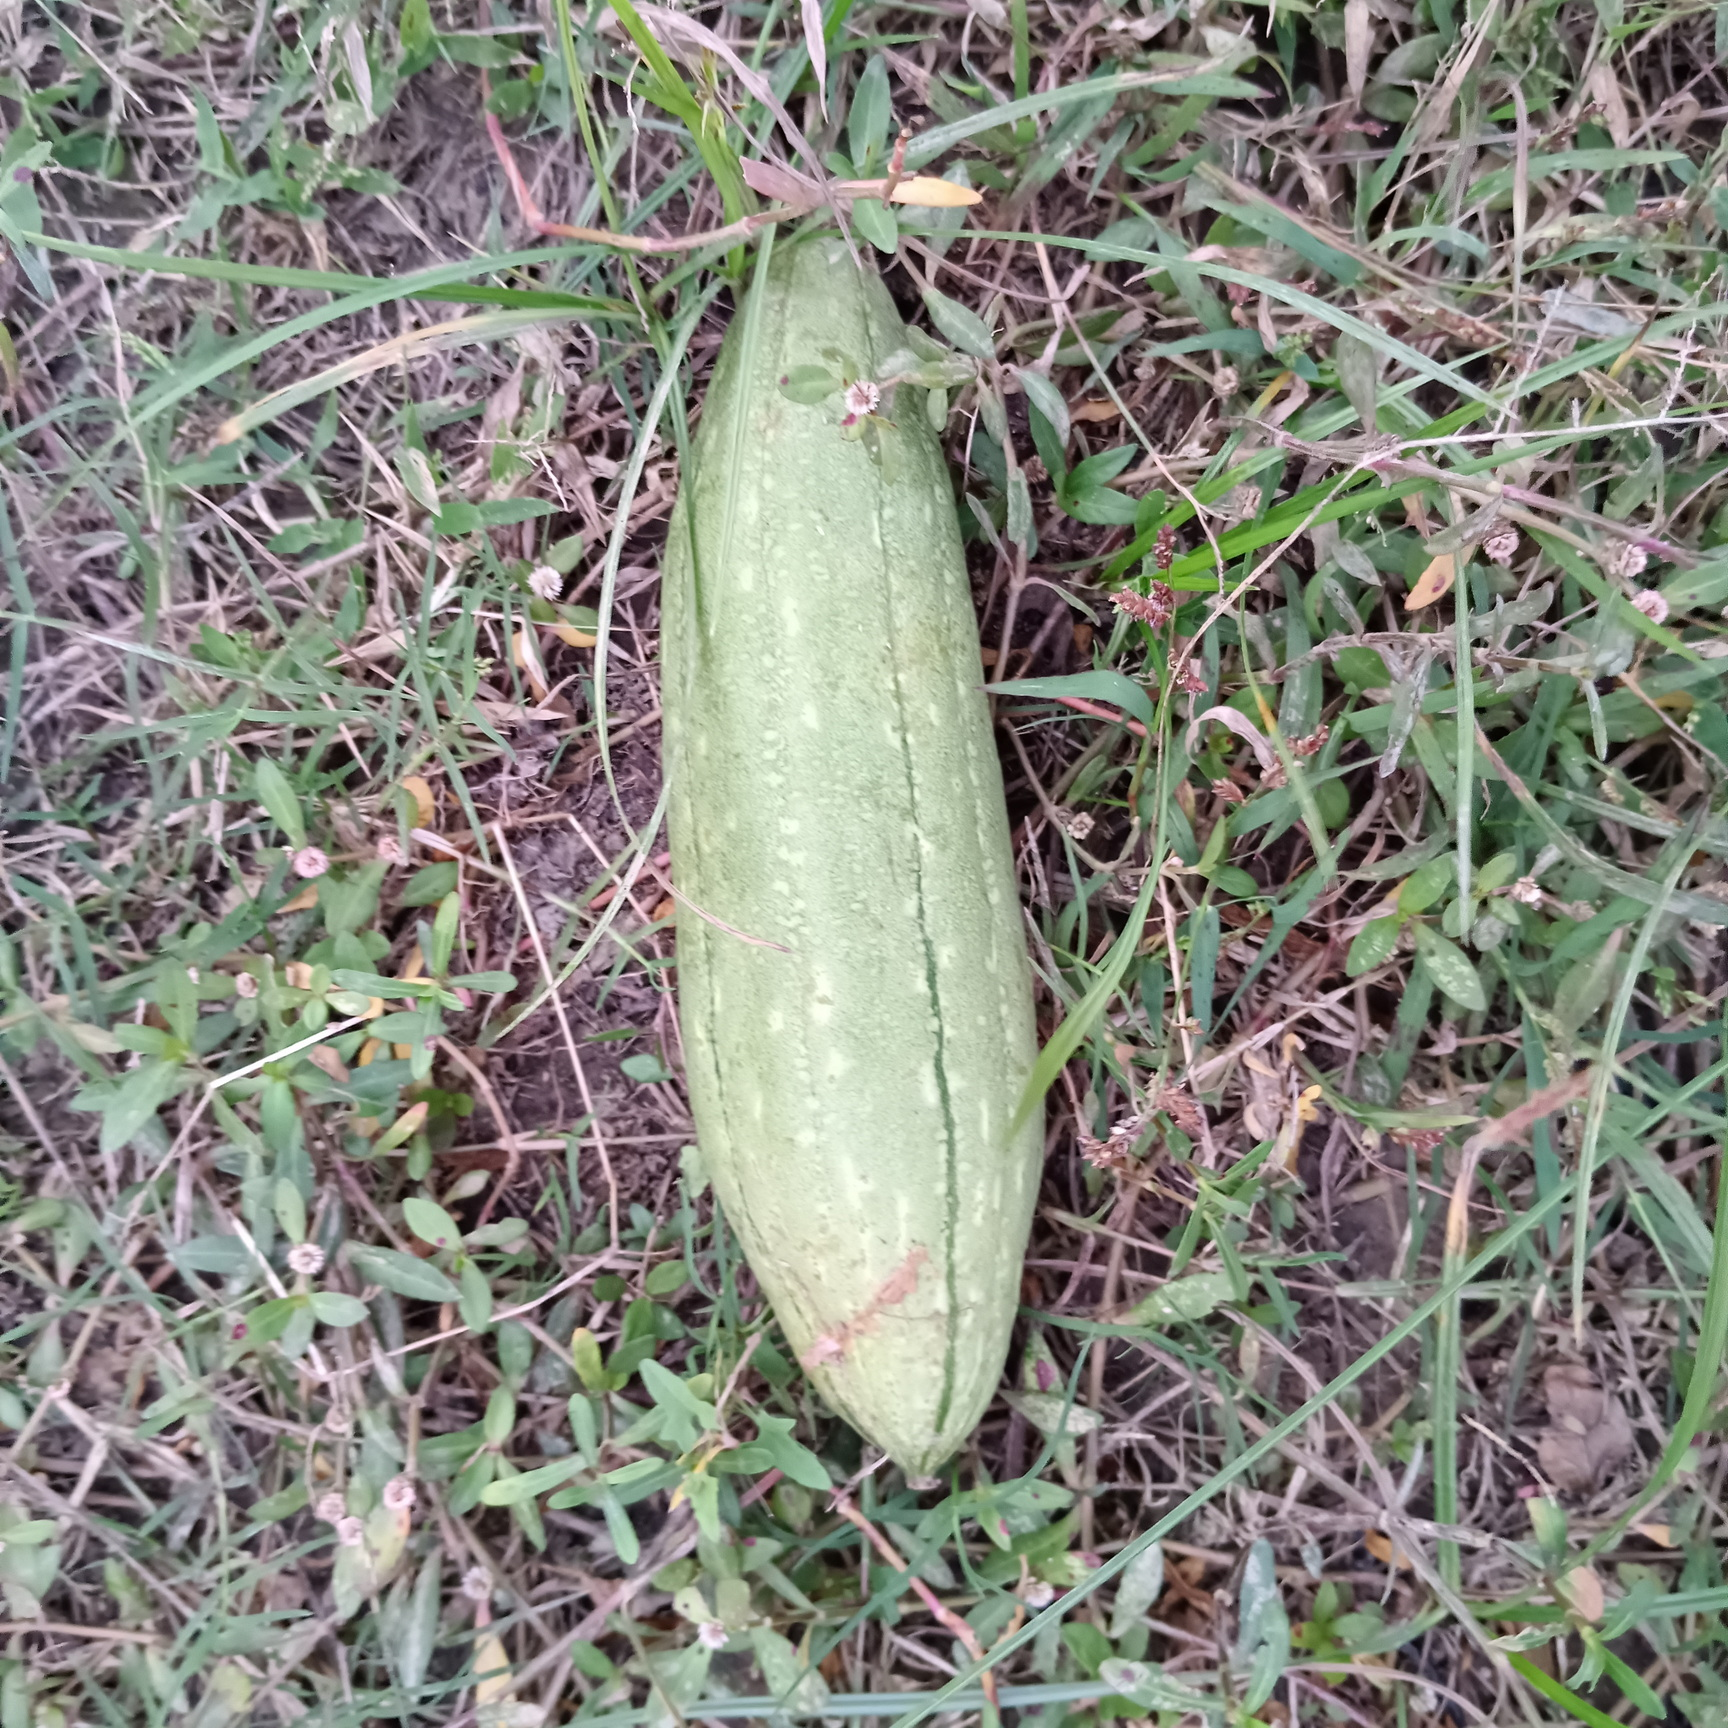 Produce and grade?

luffa, fresh
